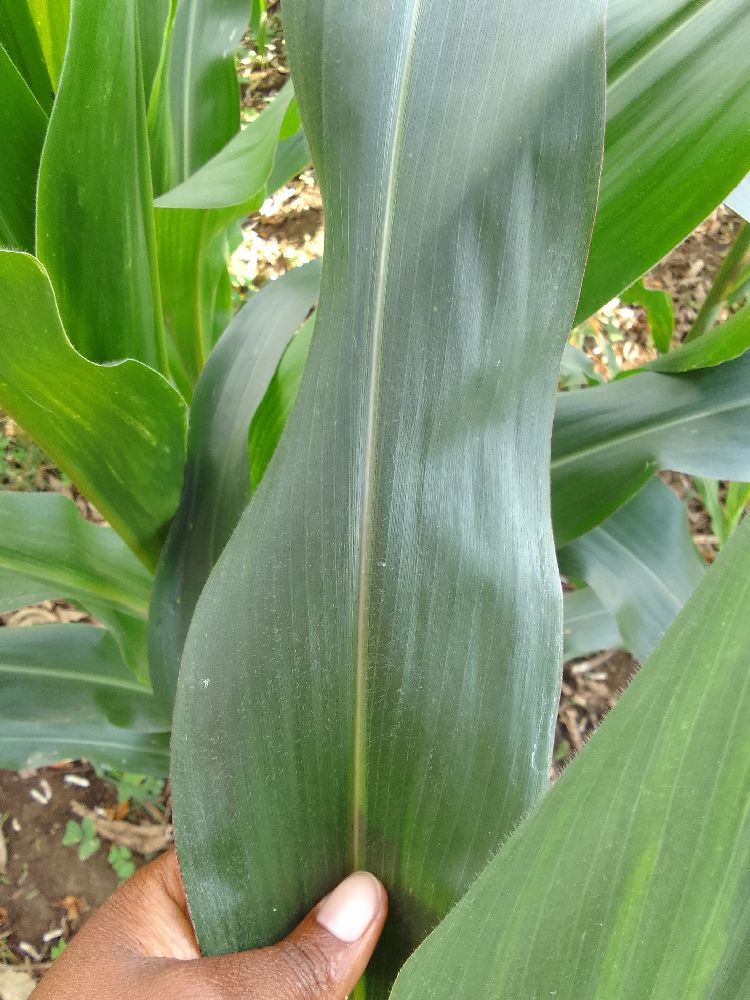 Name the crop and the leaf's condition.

maize, healthy
